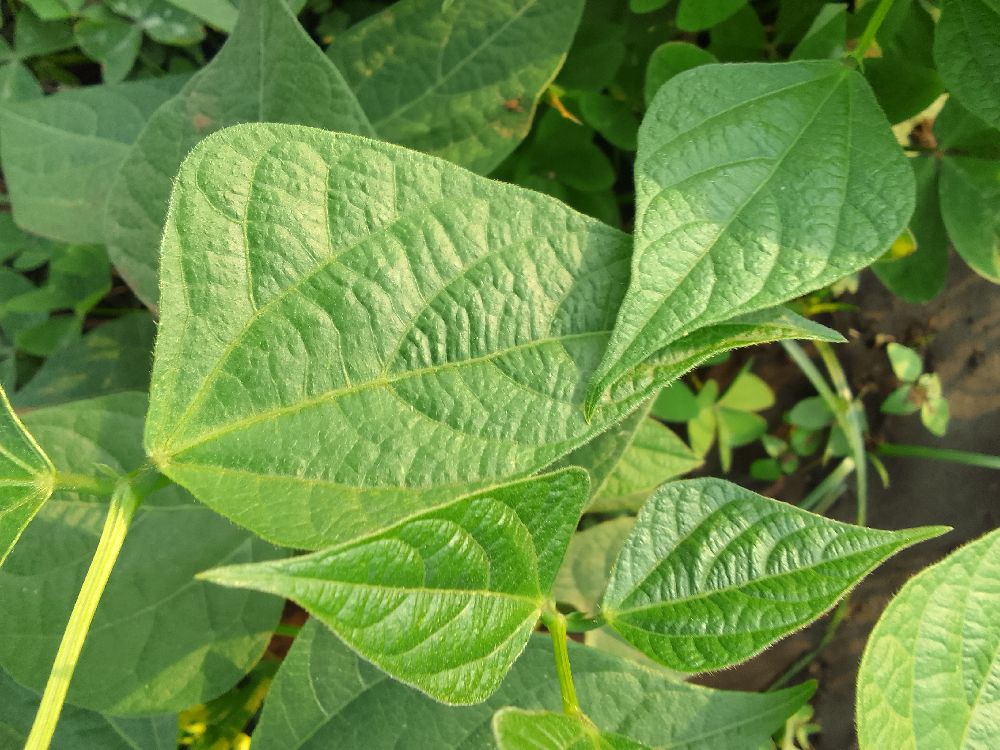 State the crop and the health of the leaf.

common bean, healthy
